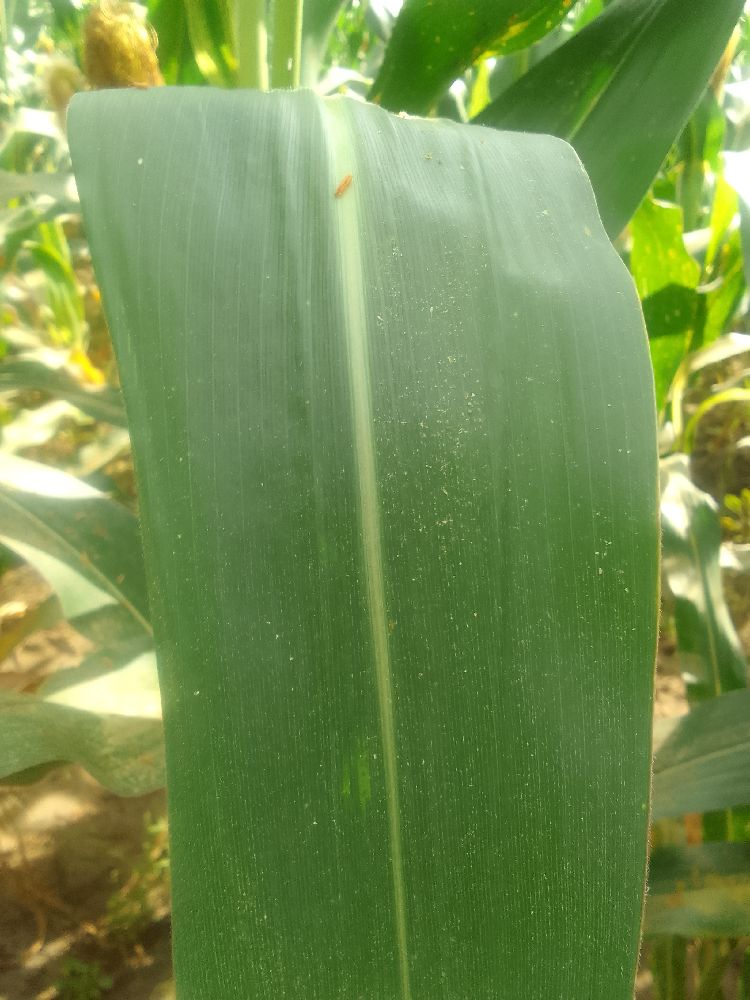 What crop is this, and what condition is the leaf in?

maize, healthy
